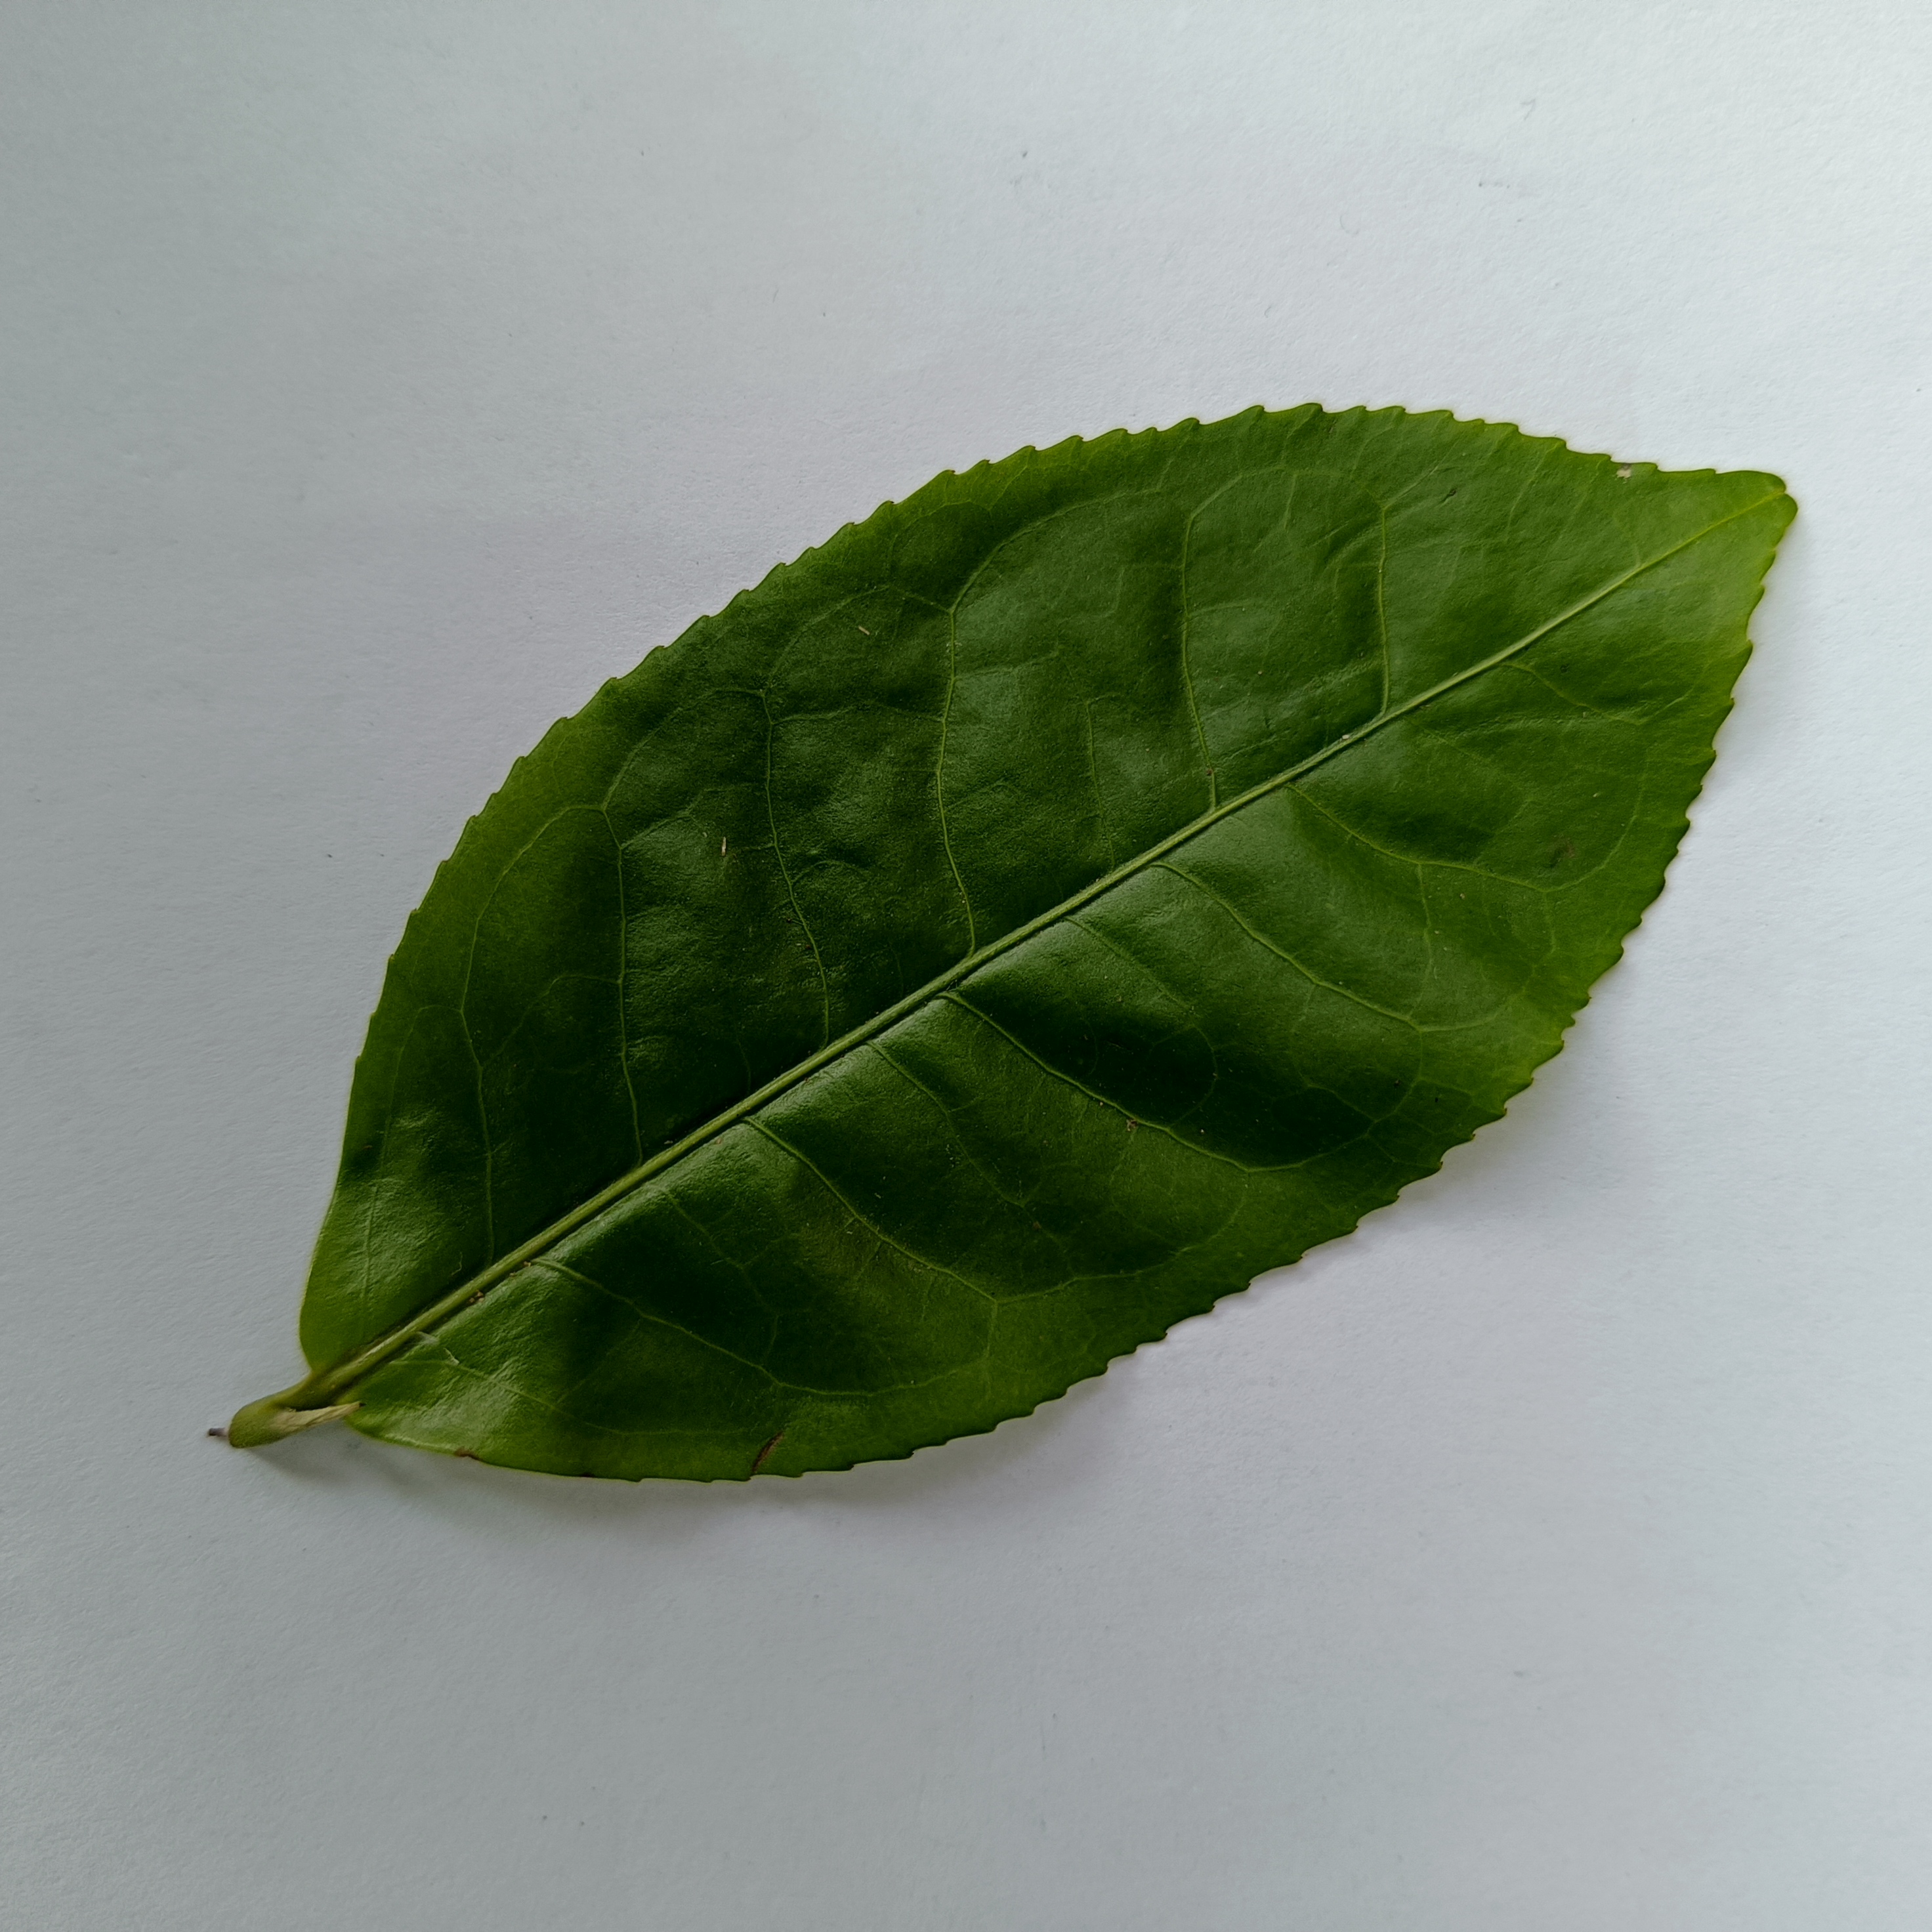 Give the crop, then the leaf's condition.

tea, healthy
